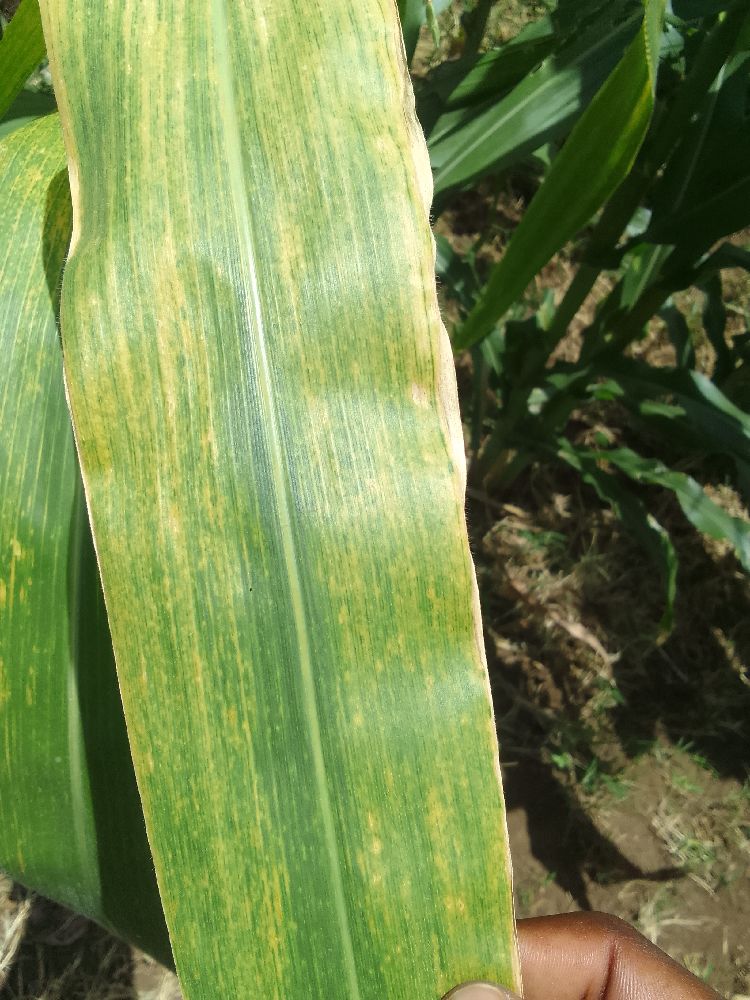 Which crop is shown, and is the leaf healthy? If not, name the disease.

maize, maize lethal necrosis
